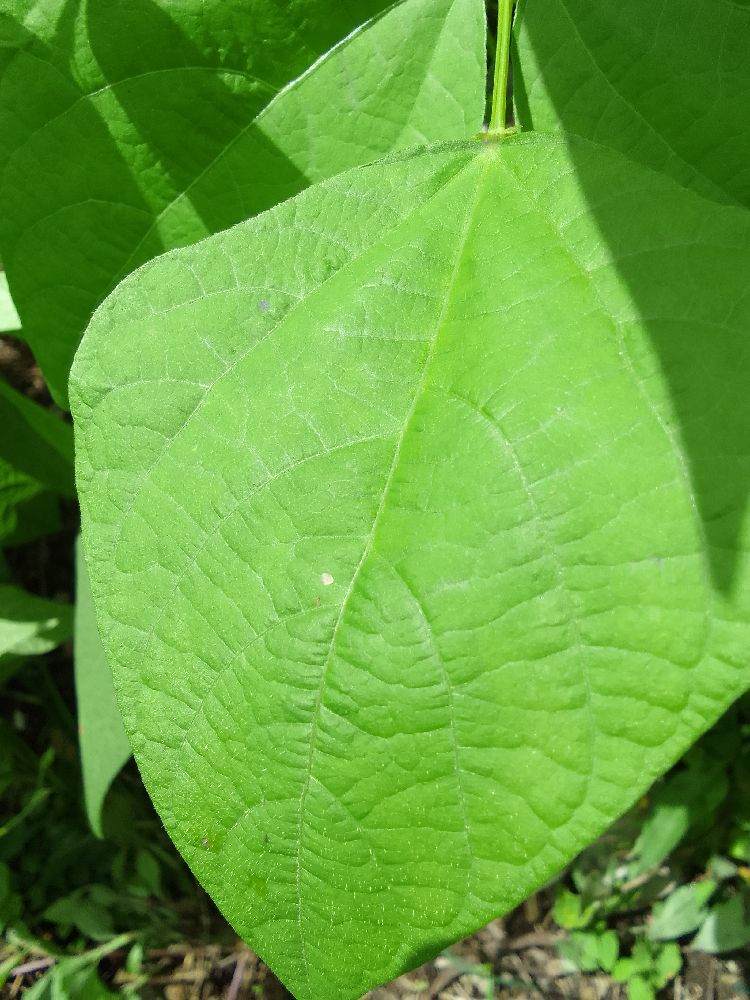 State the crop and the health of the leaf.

common bean, healthy
